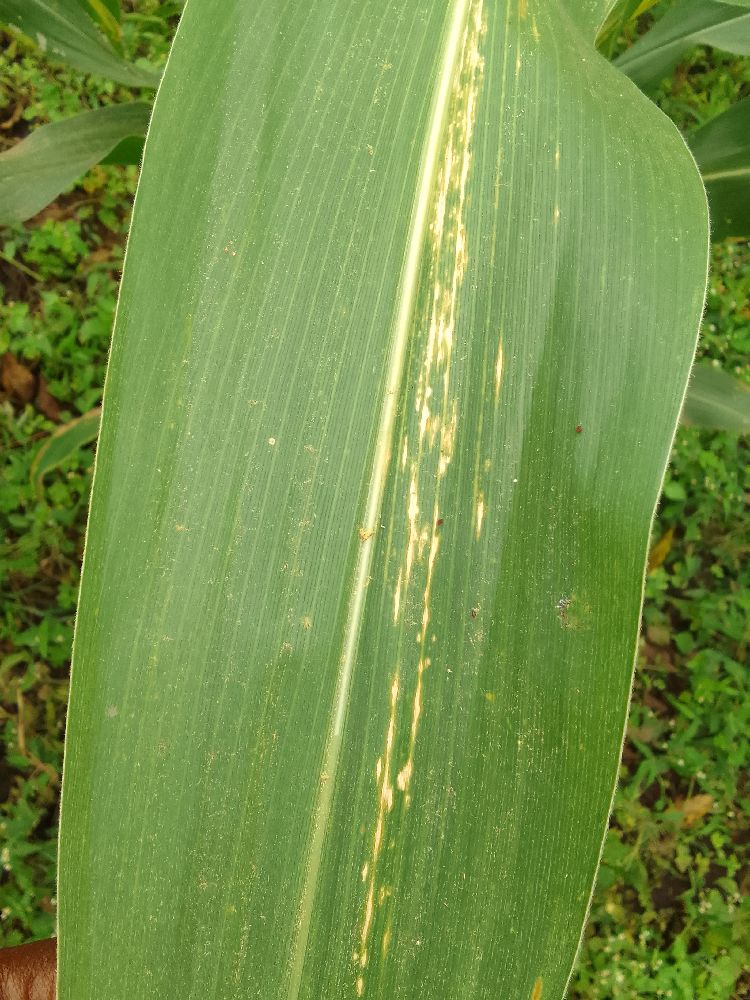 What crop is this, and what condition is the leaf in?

maize, maize lethal necrosis
